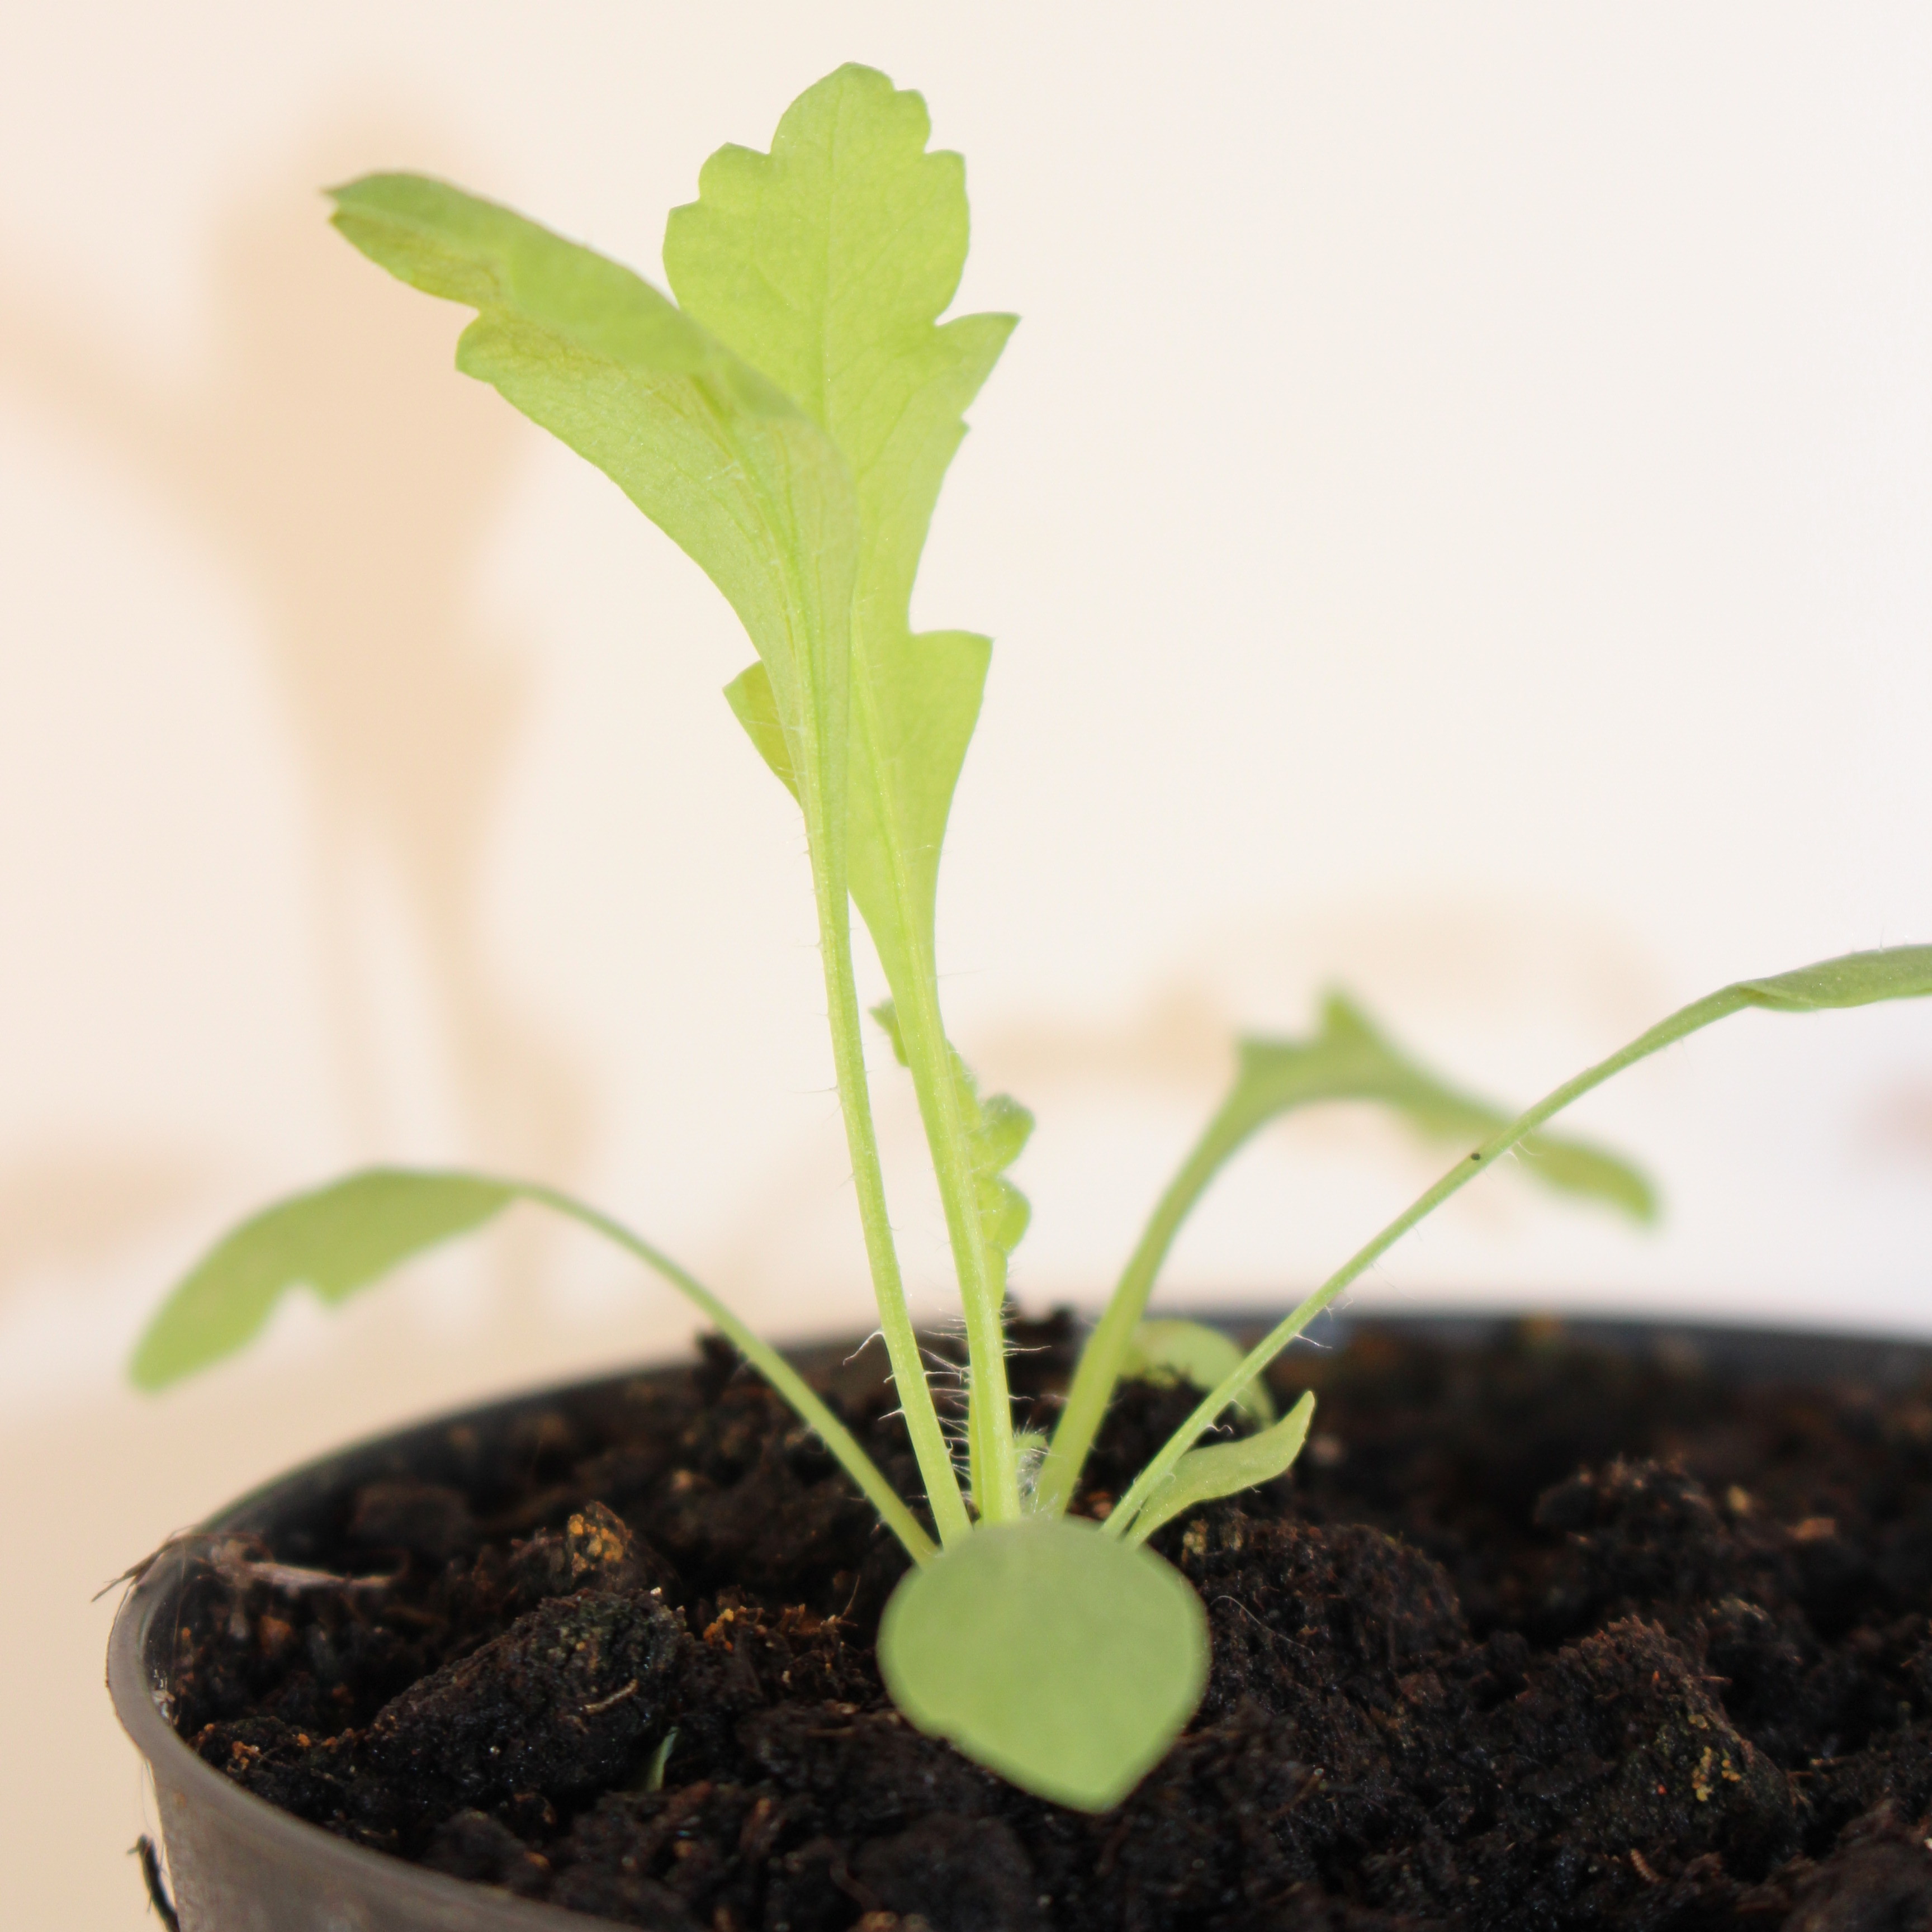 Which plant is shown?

Papaver rhoeas
